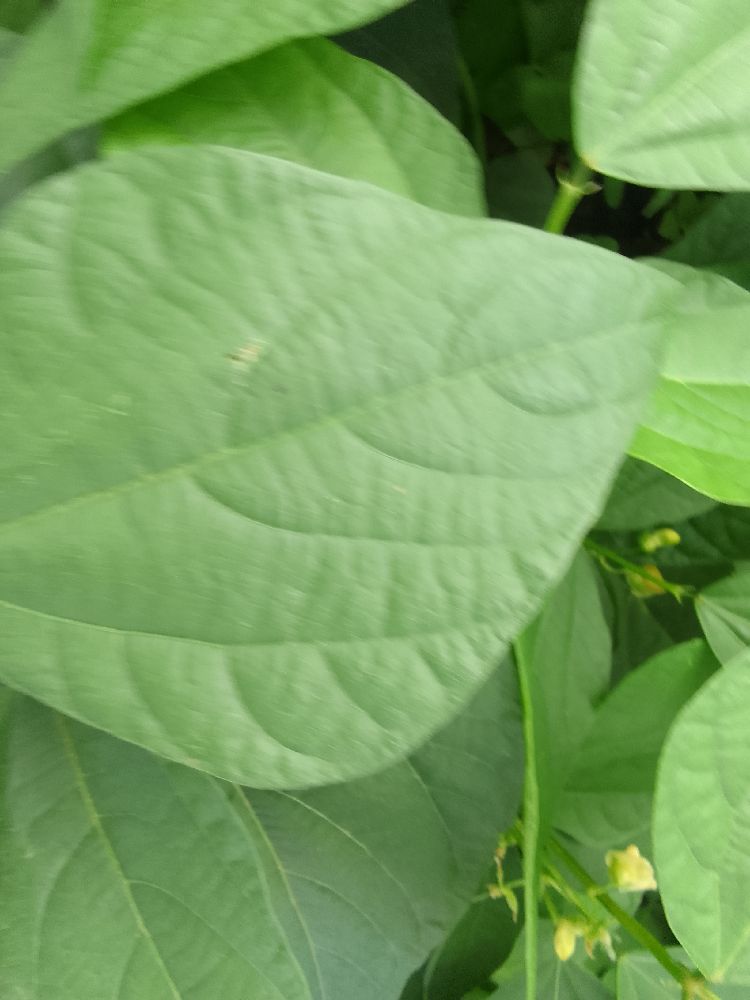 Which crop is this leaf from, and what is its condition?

common bean, healthy
